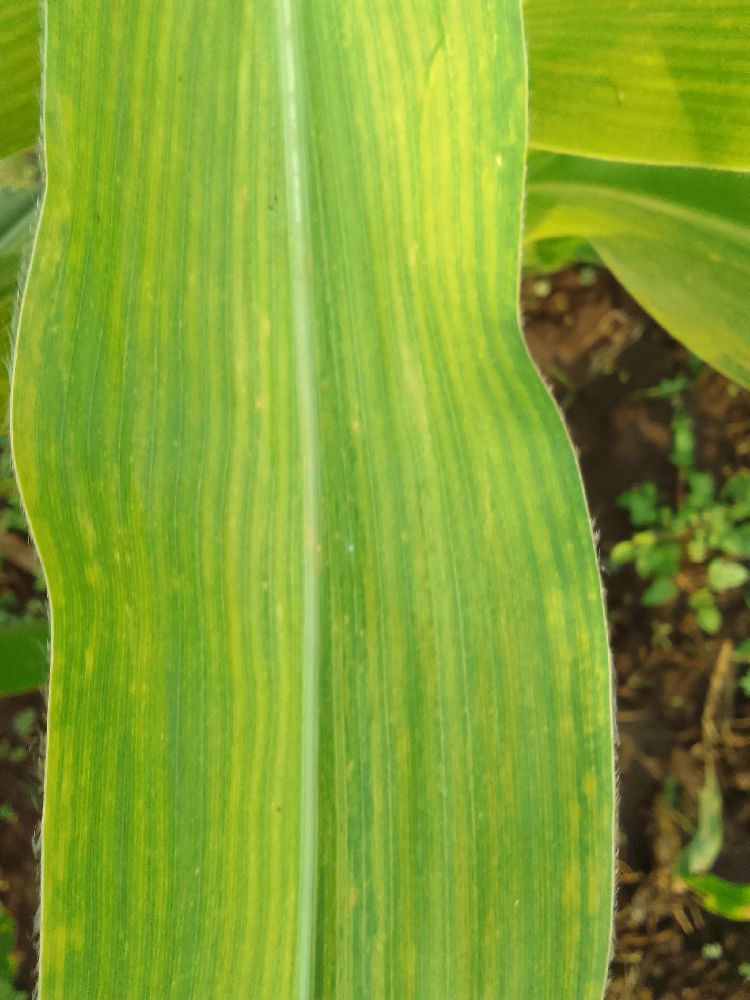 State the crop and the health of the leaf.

maize, maize lethal necrosis
